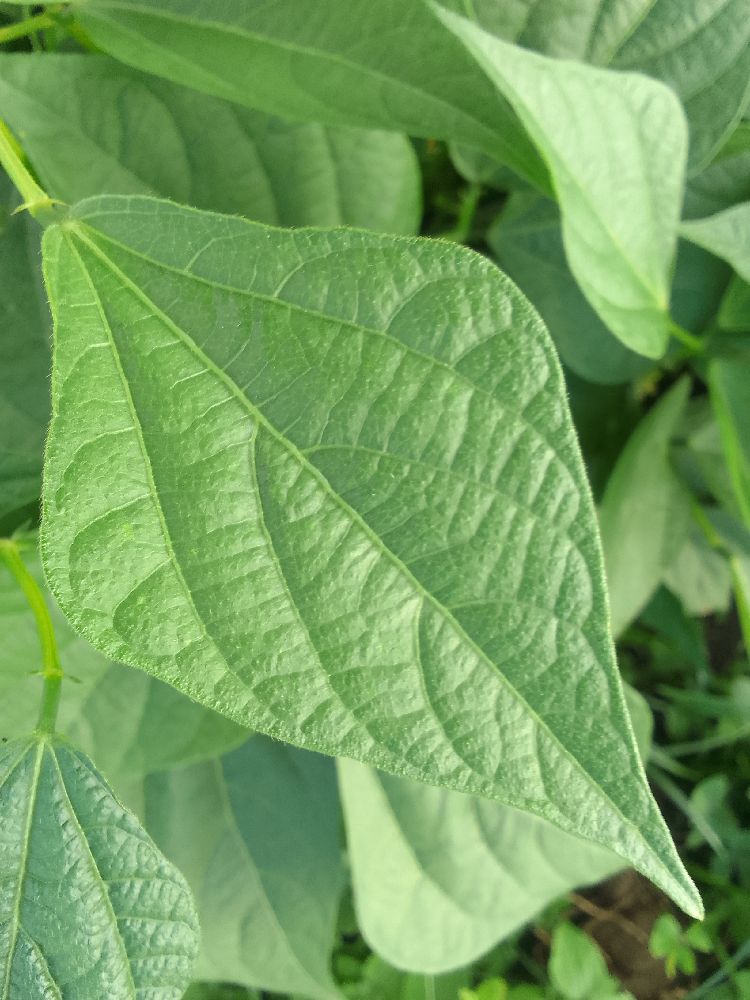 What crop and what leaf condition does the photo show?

common bean, healthy
